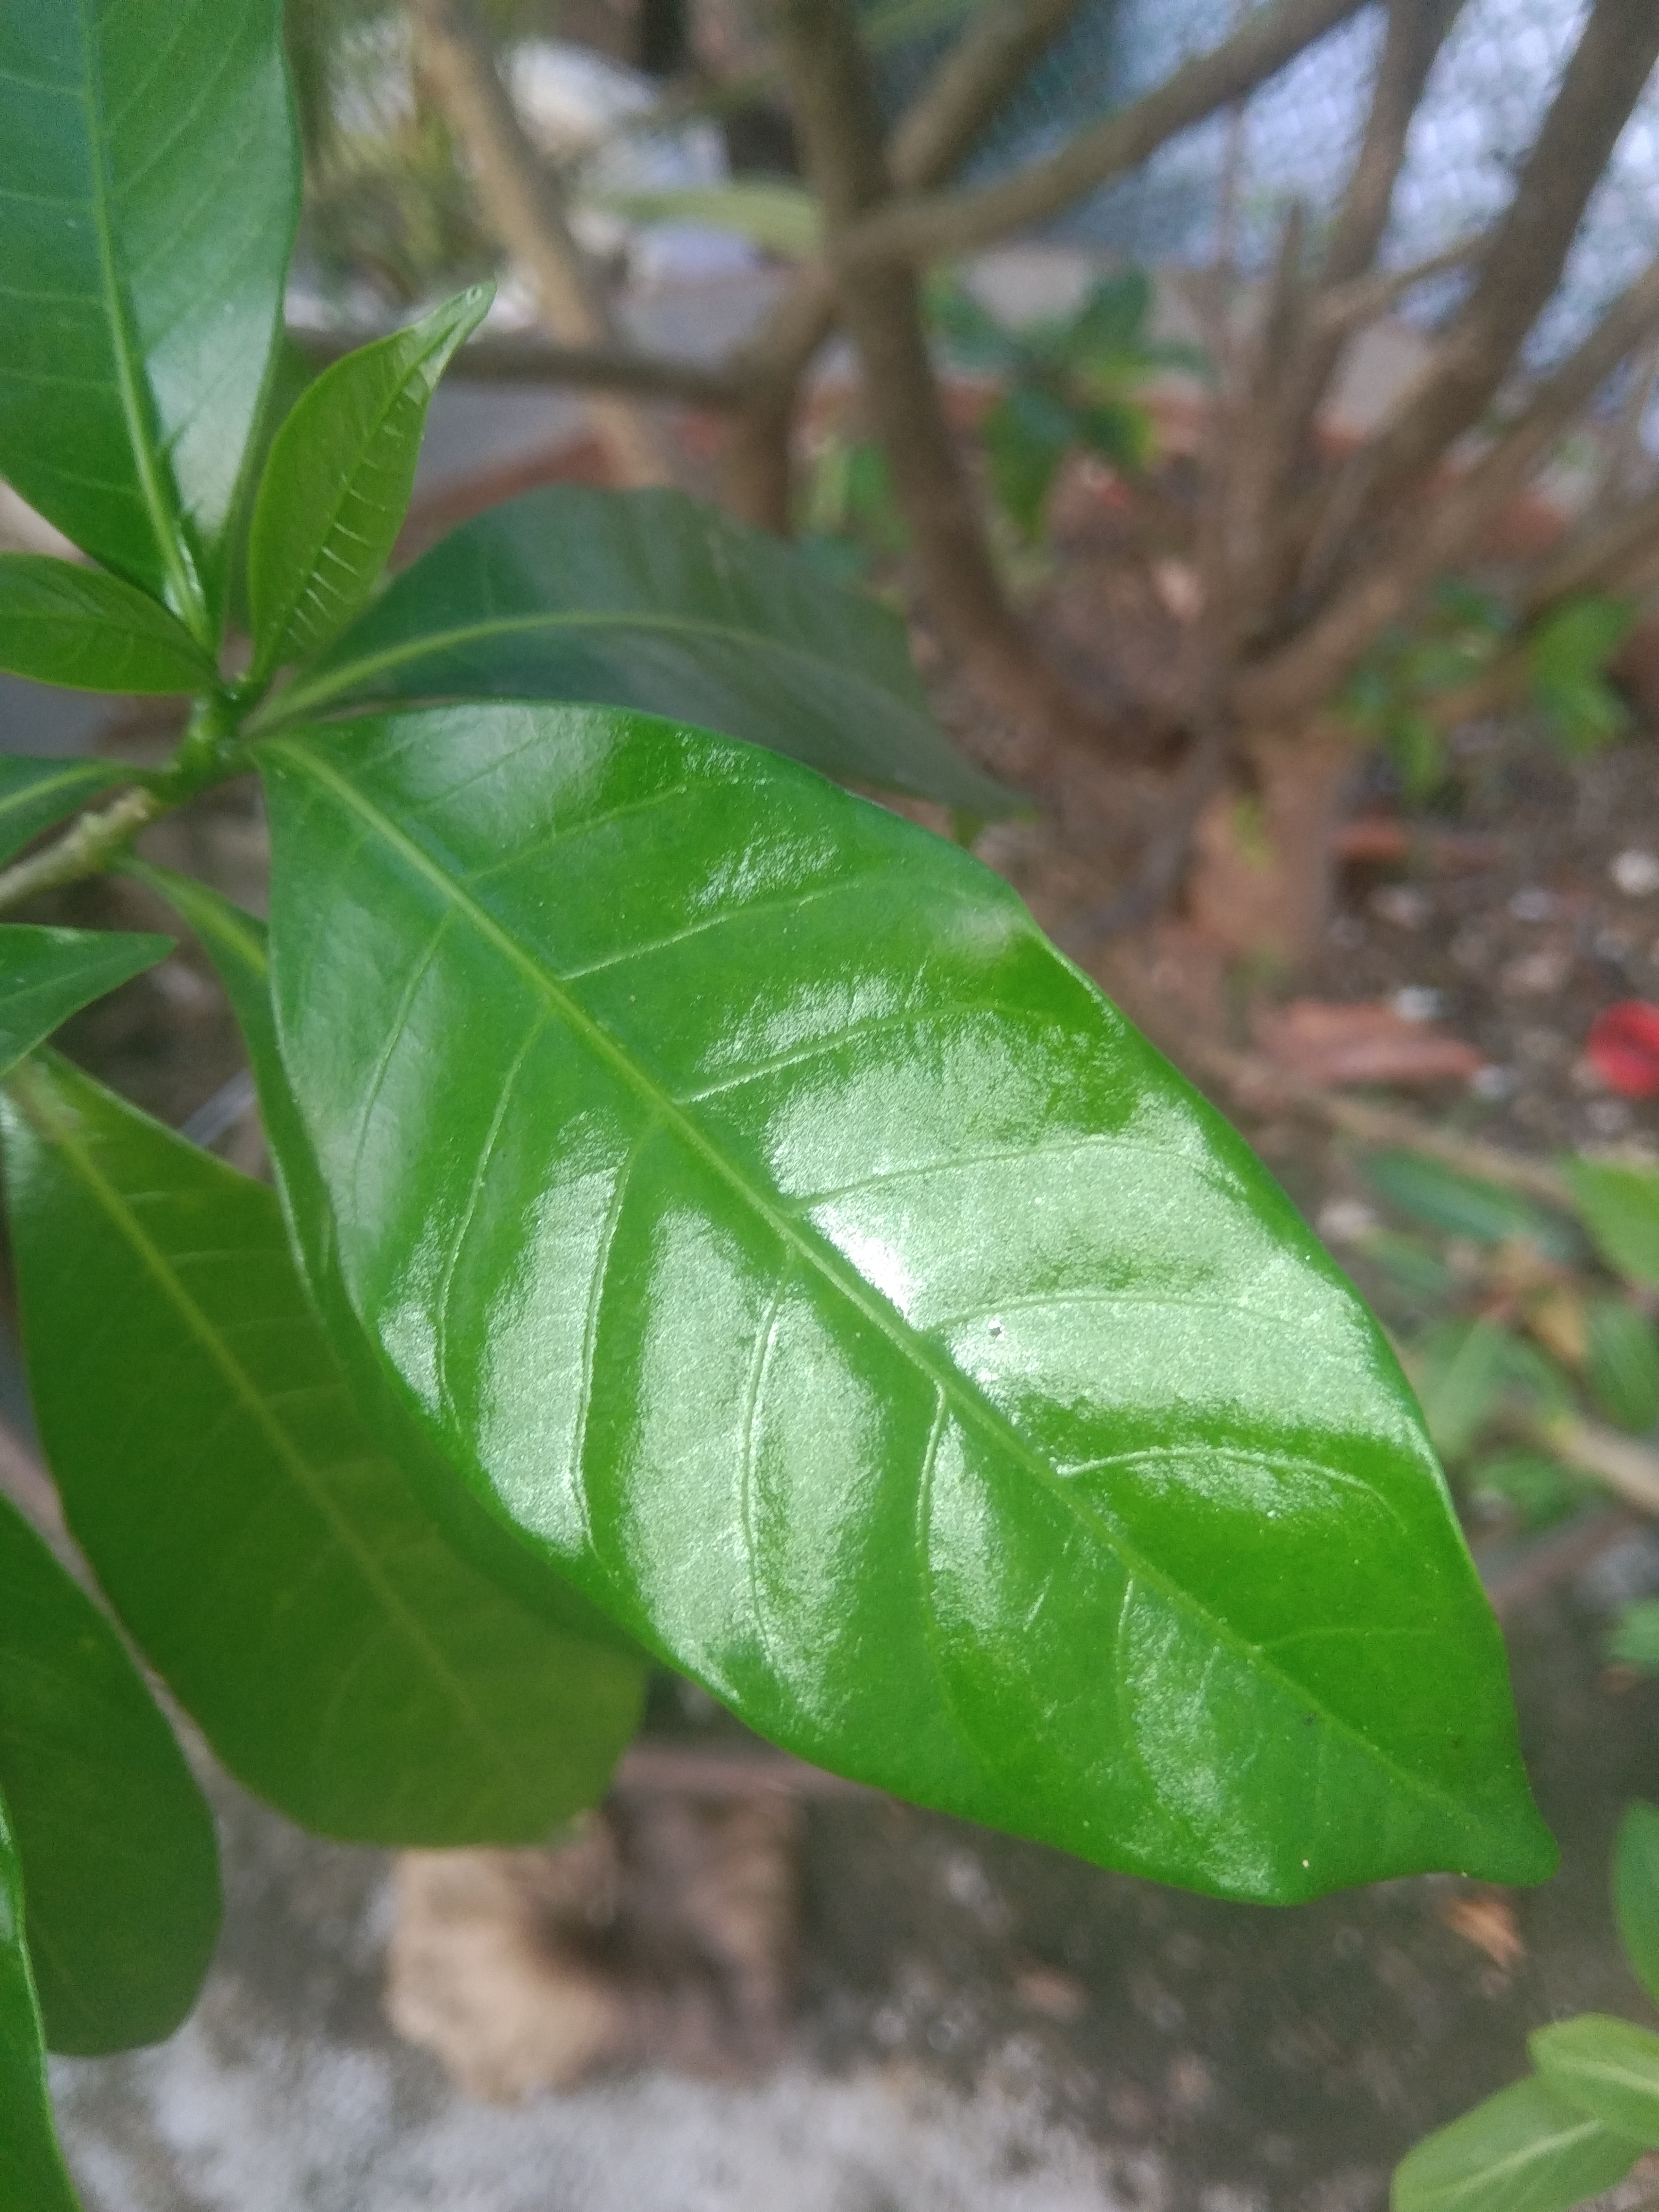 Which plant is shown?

togor
